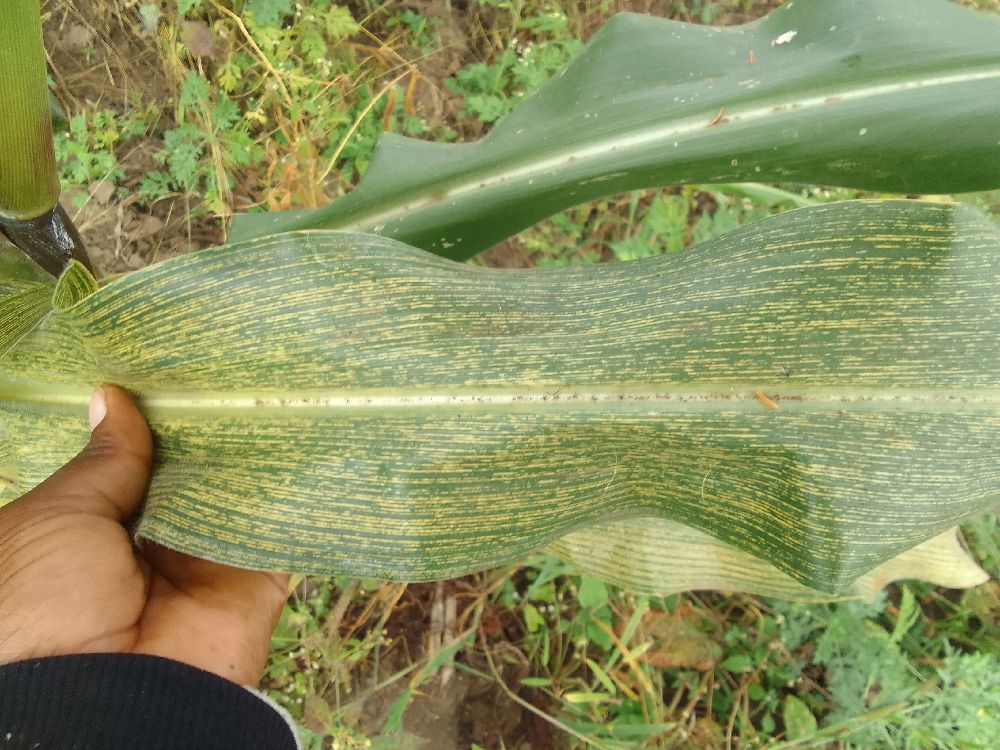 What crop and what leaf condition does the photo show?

maize, maize streak virus
